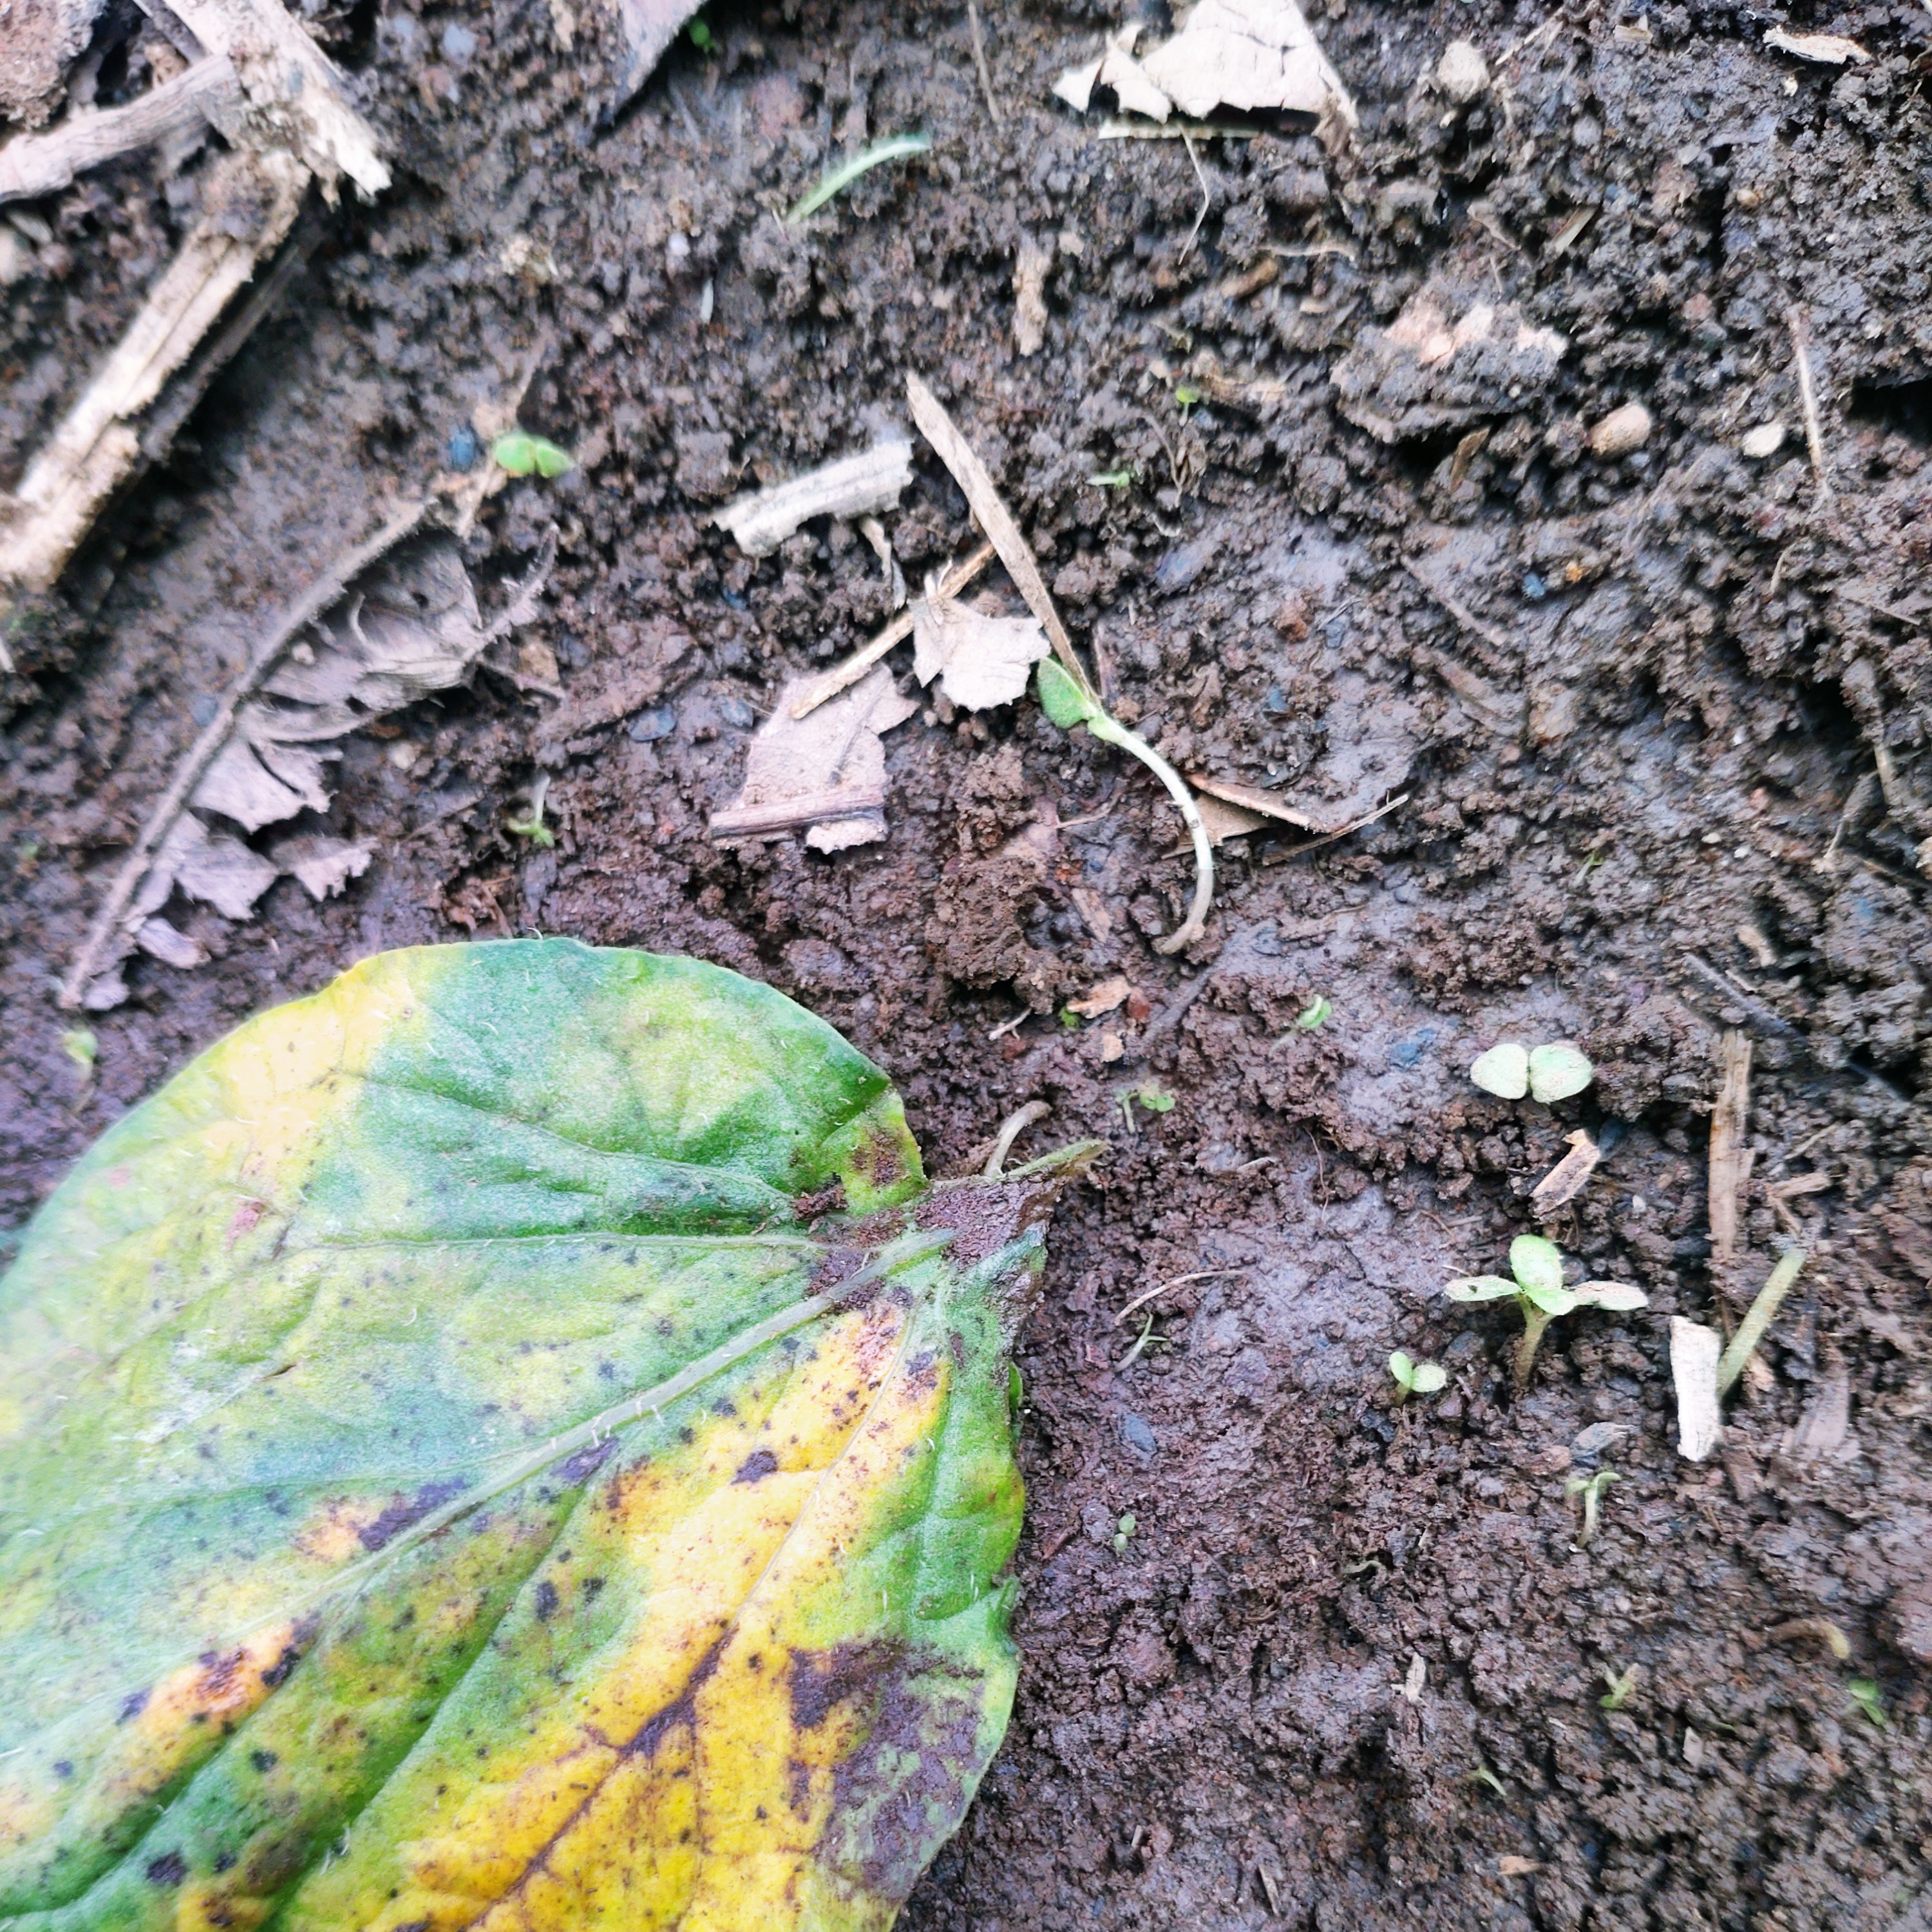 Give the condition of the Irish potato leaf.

late blight
